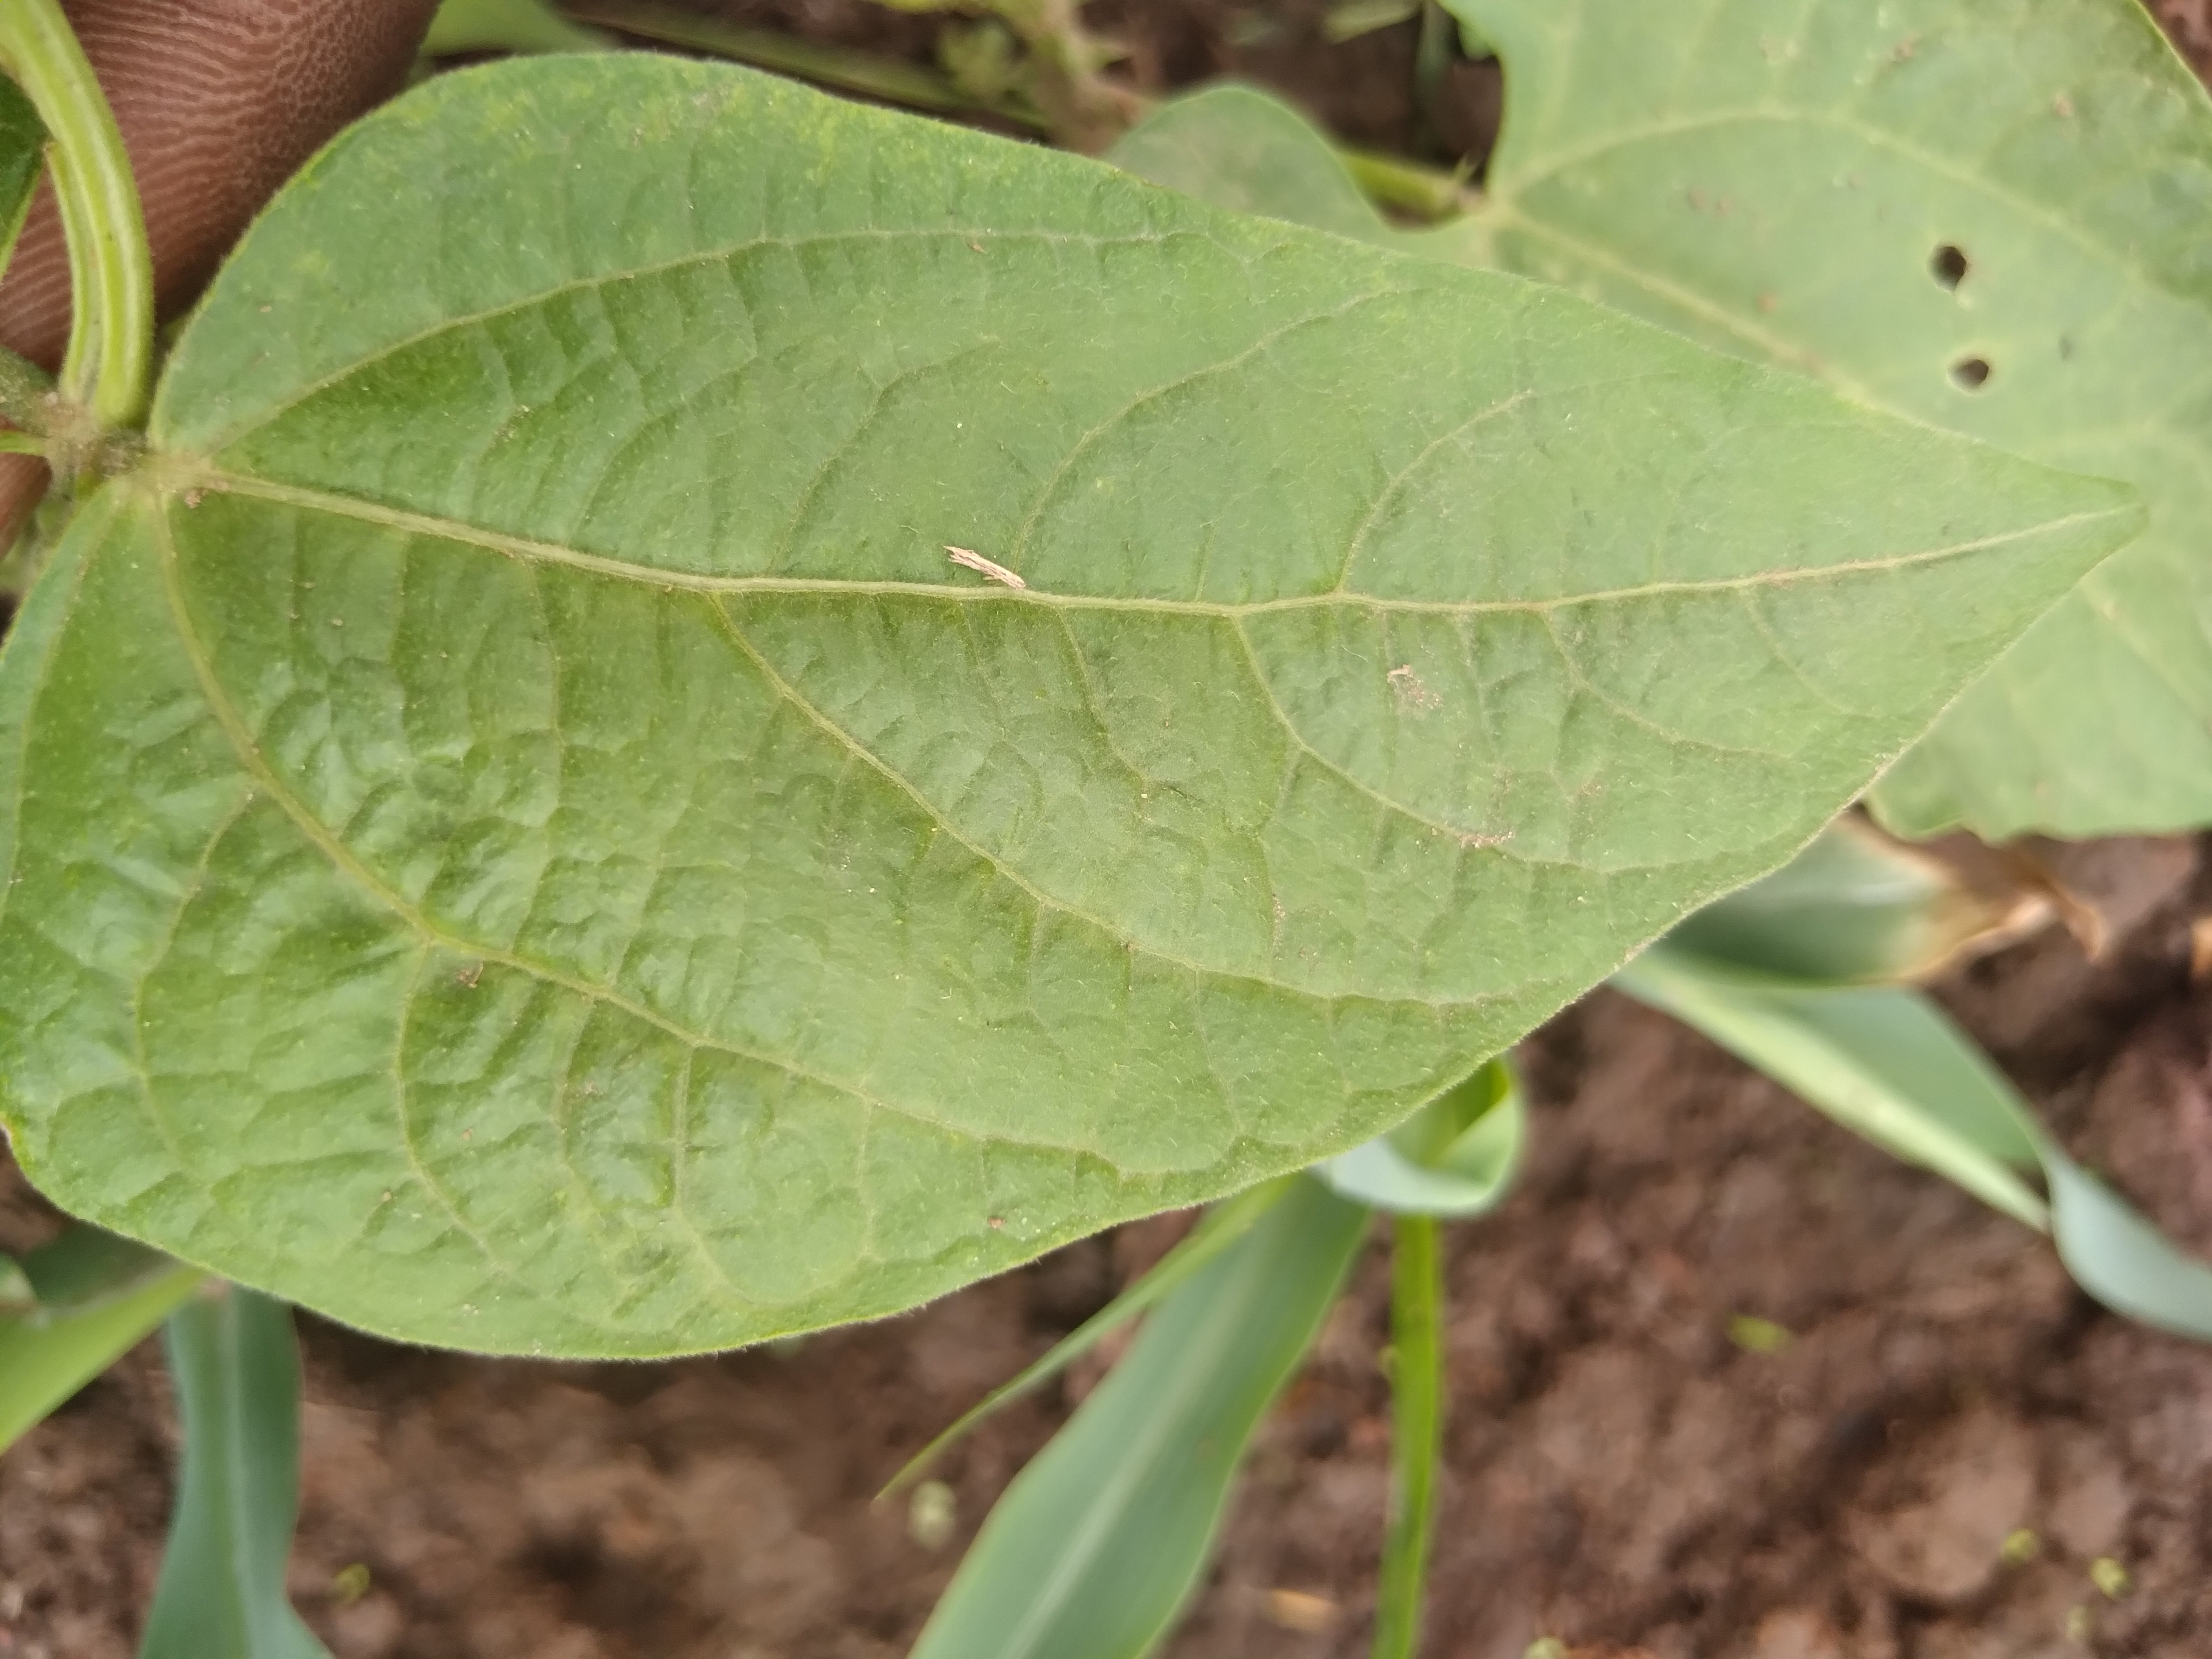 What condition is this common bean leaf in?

healthy
